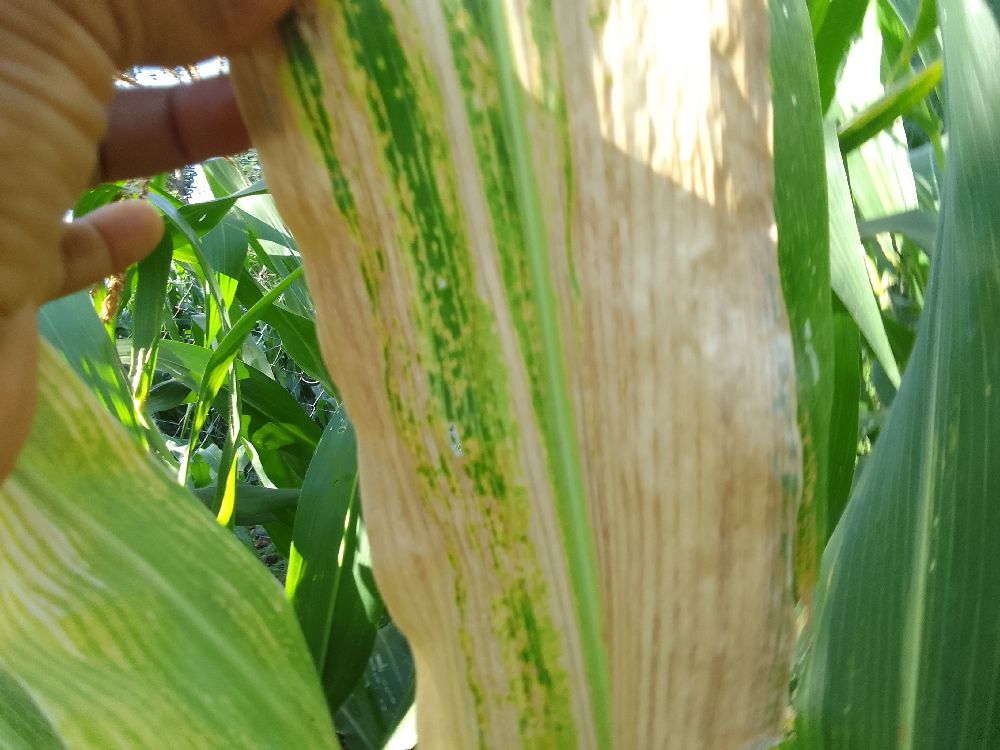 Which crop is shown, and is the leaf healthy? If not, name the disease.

maize, maize lethal necrosis
